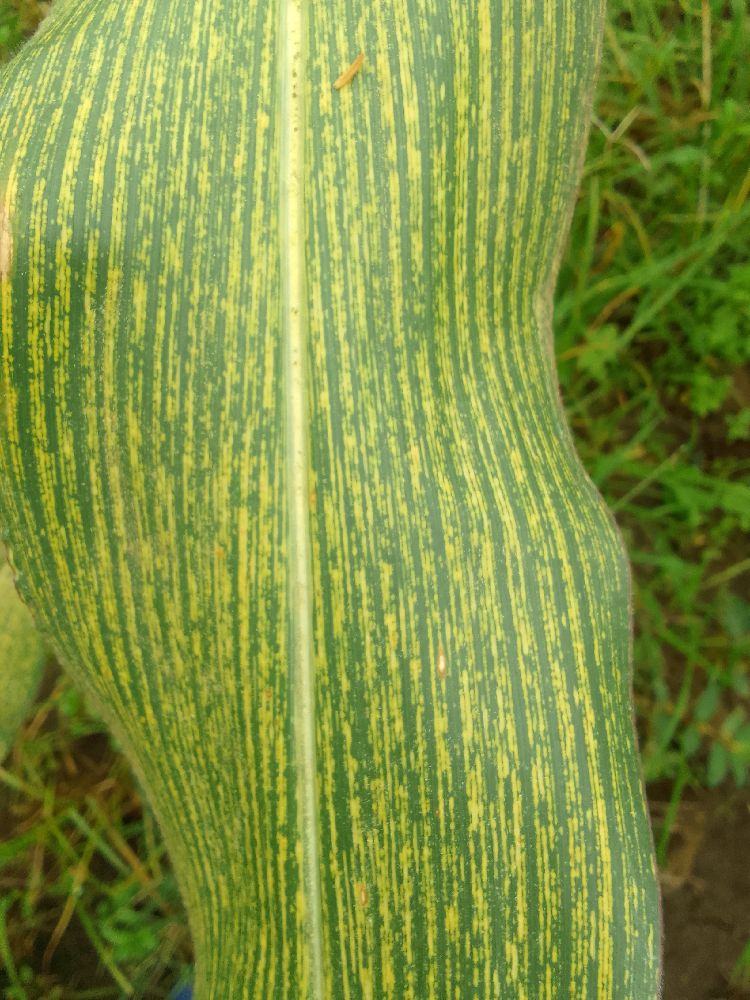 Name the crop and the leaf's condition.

maize, maize streak virus
